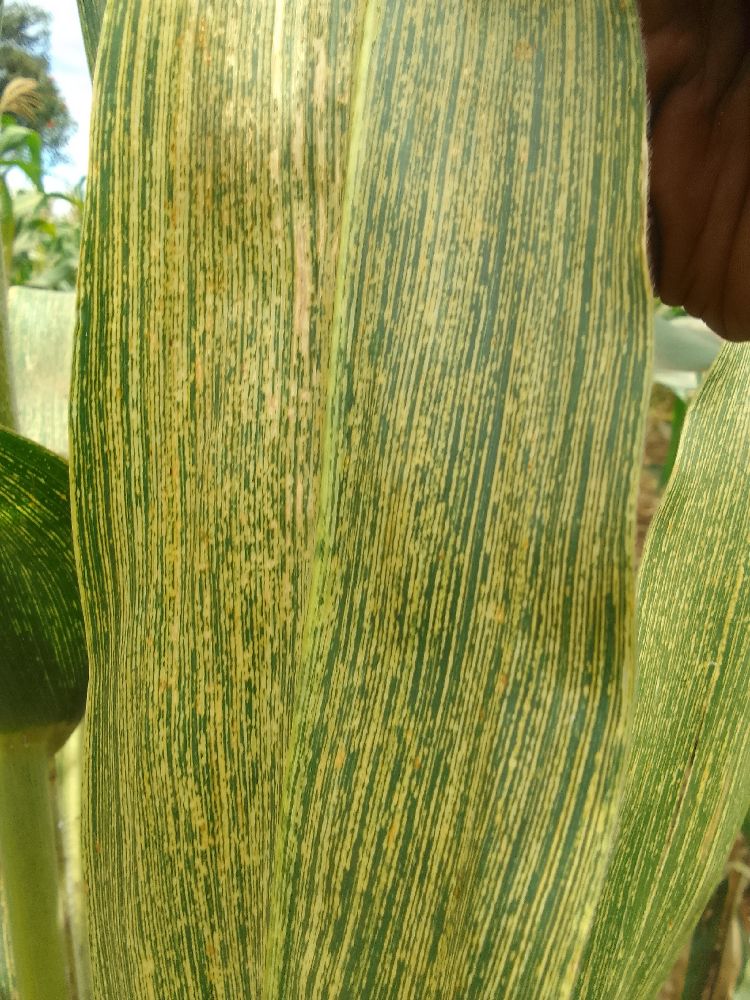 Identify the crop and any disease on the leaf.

maize, maize streak virus
